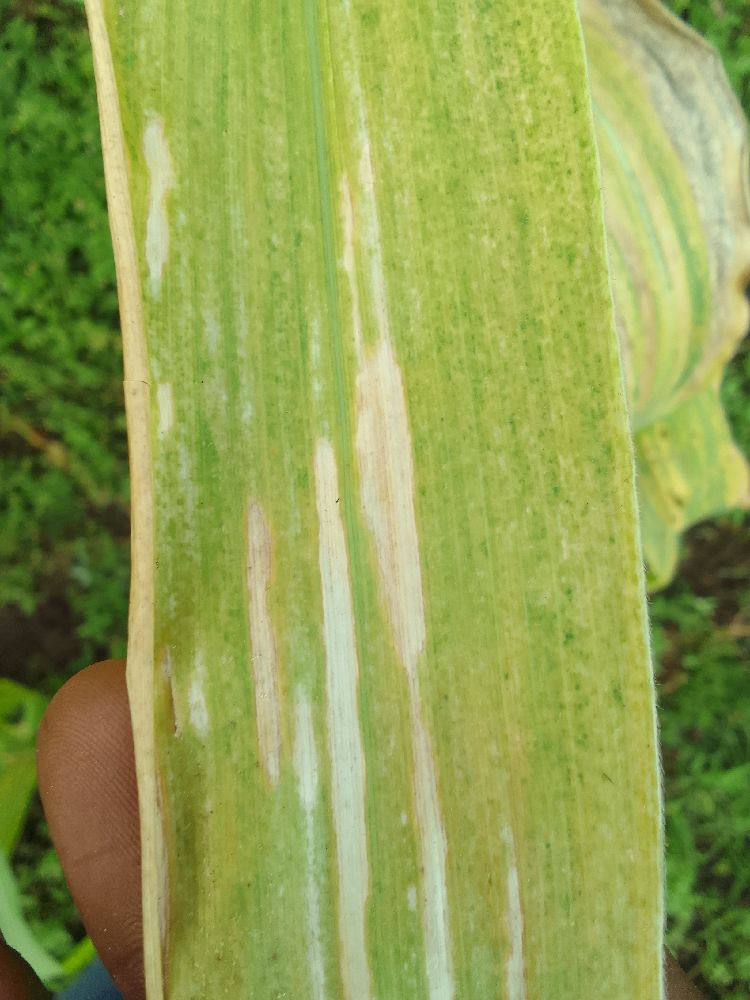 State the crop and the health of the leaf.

maize, maize lethal necrosis
